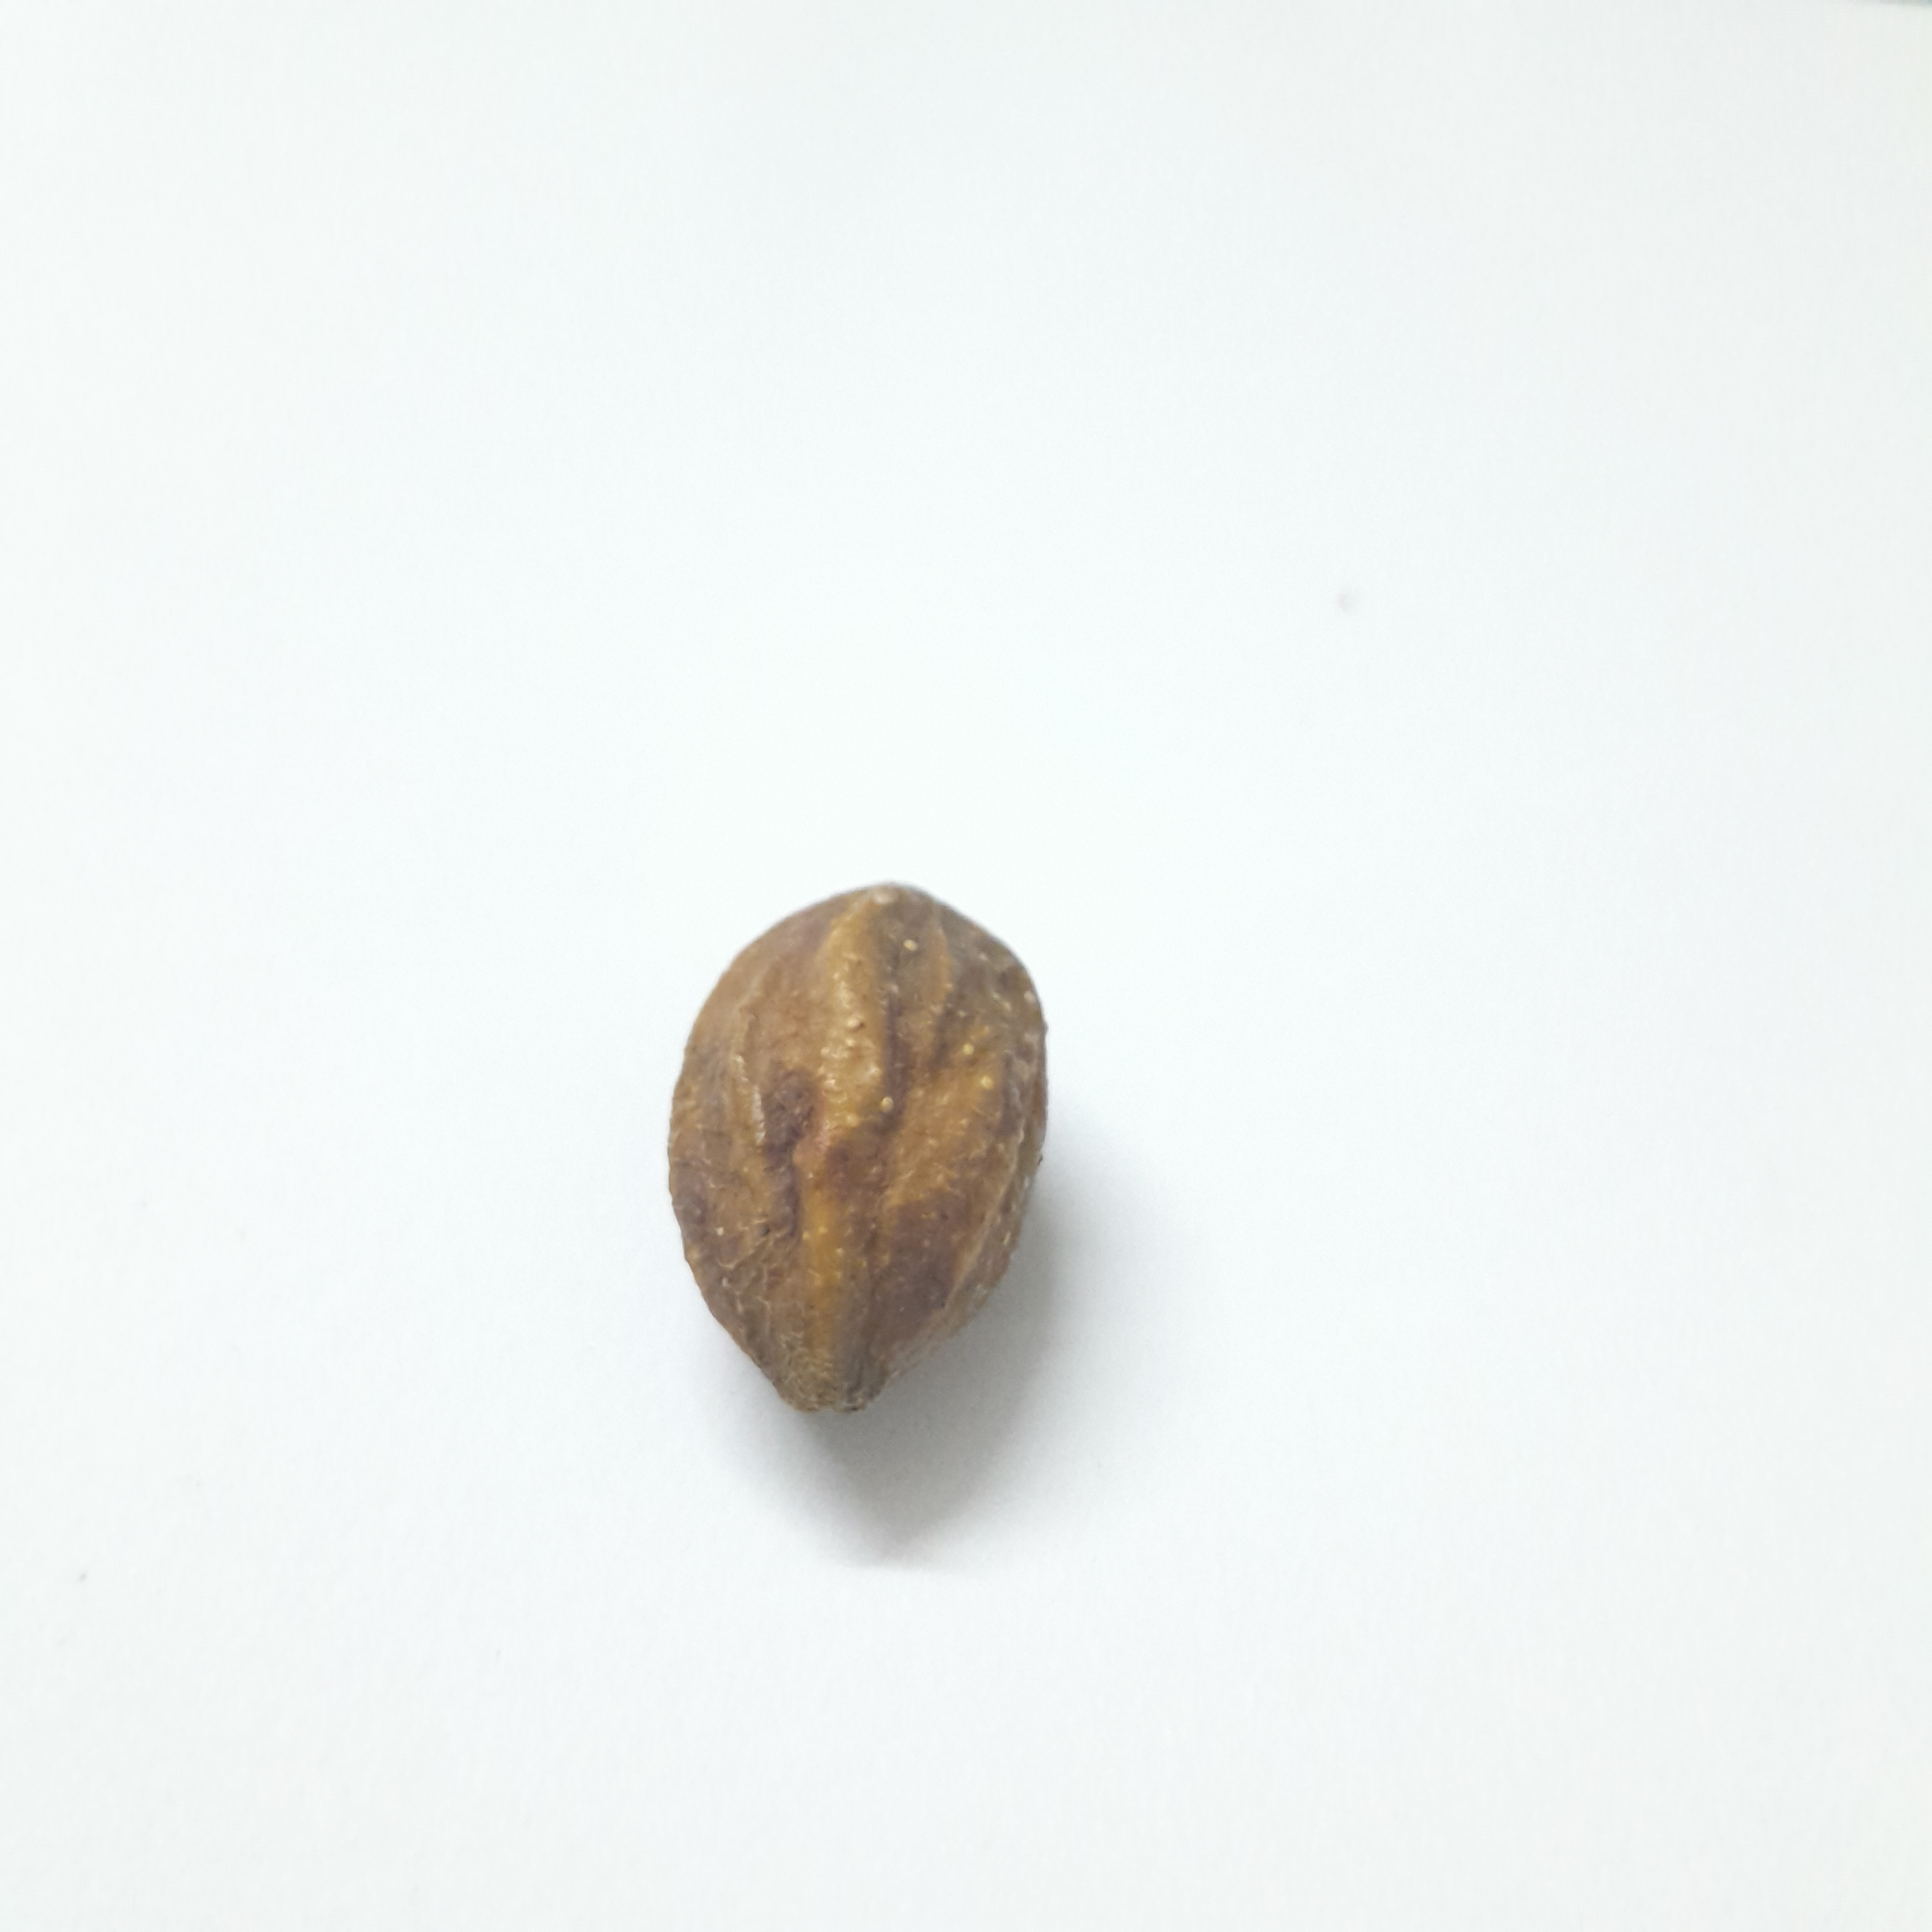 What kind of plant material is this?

hirdaa
